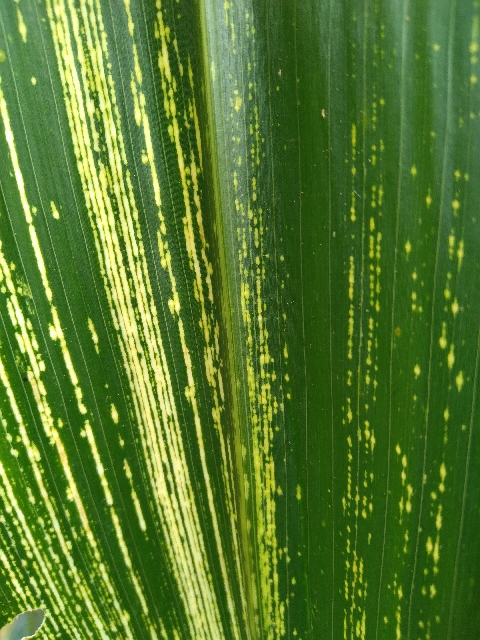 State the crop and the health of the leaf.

maize, maize streak virus
